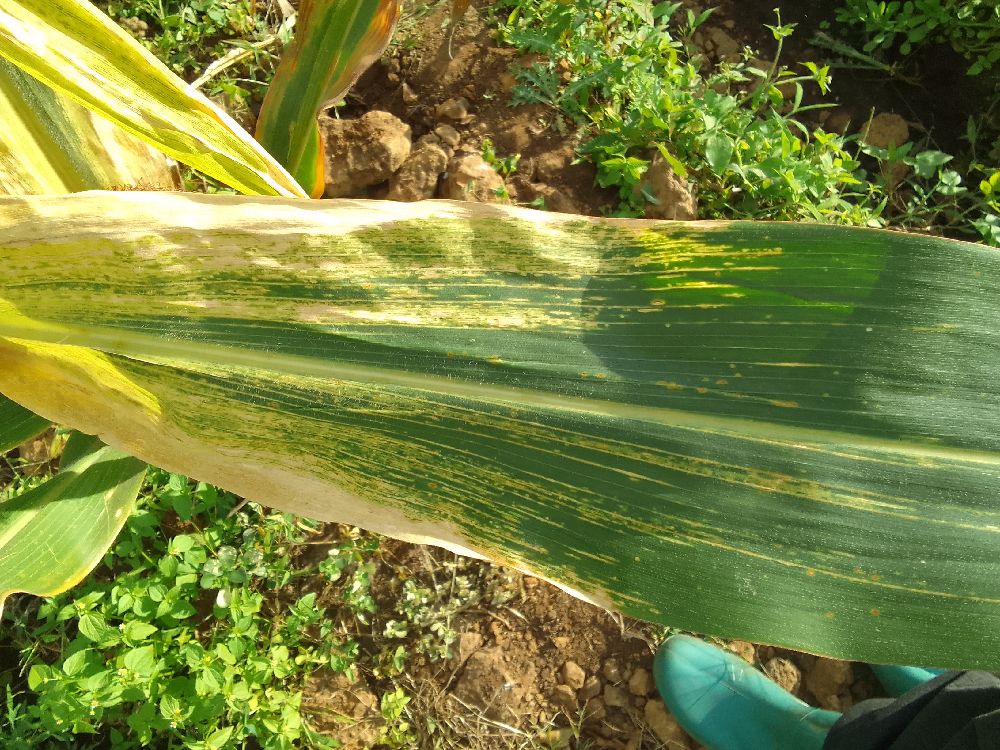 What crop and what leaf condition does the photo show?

maize, maize lethal necrosis
